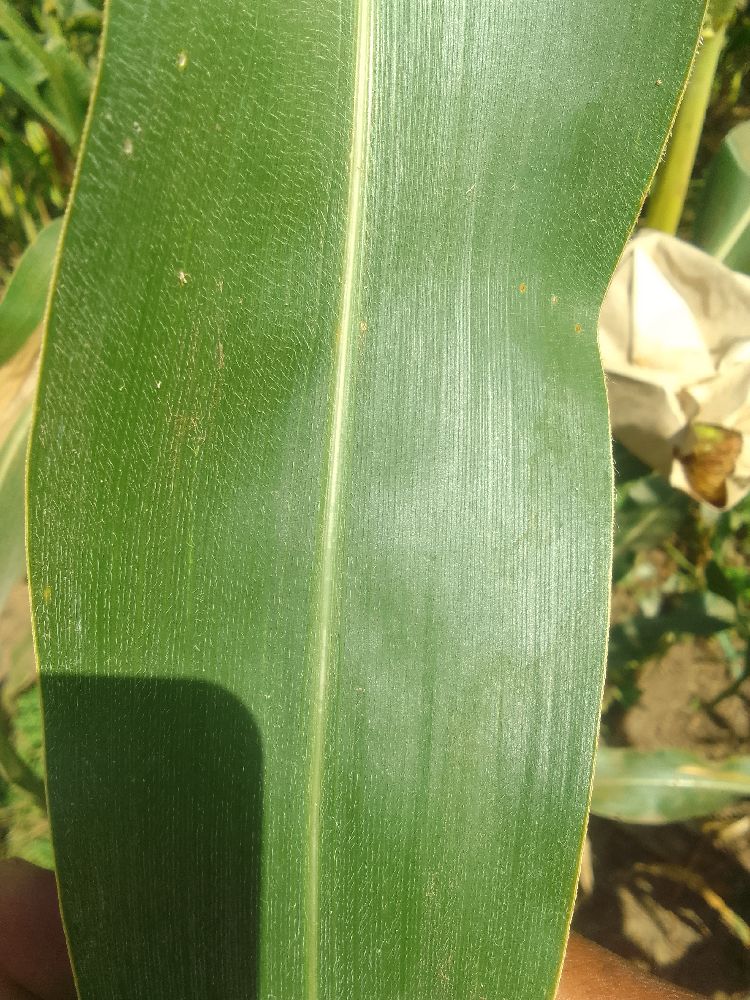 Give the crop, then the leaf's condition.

maize, healthy
